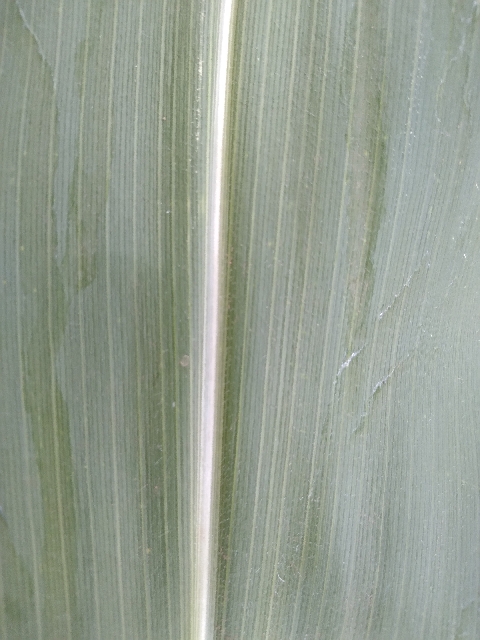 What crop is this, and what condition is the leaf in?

maize, healthy
